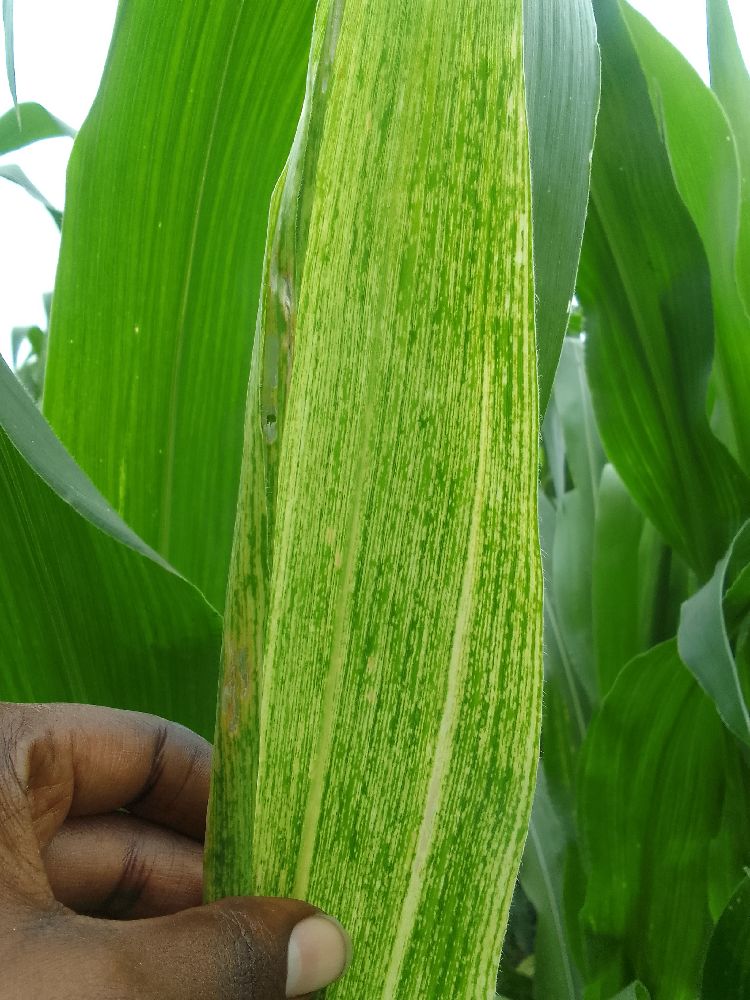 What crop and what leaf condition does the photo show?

maize, maize lethal necrosis
